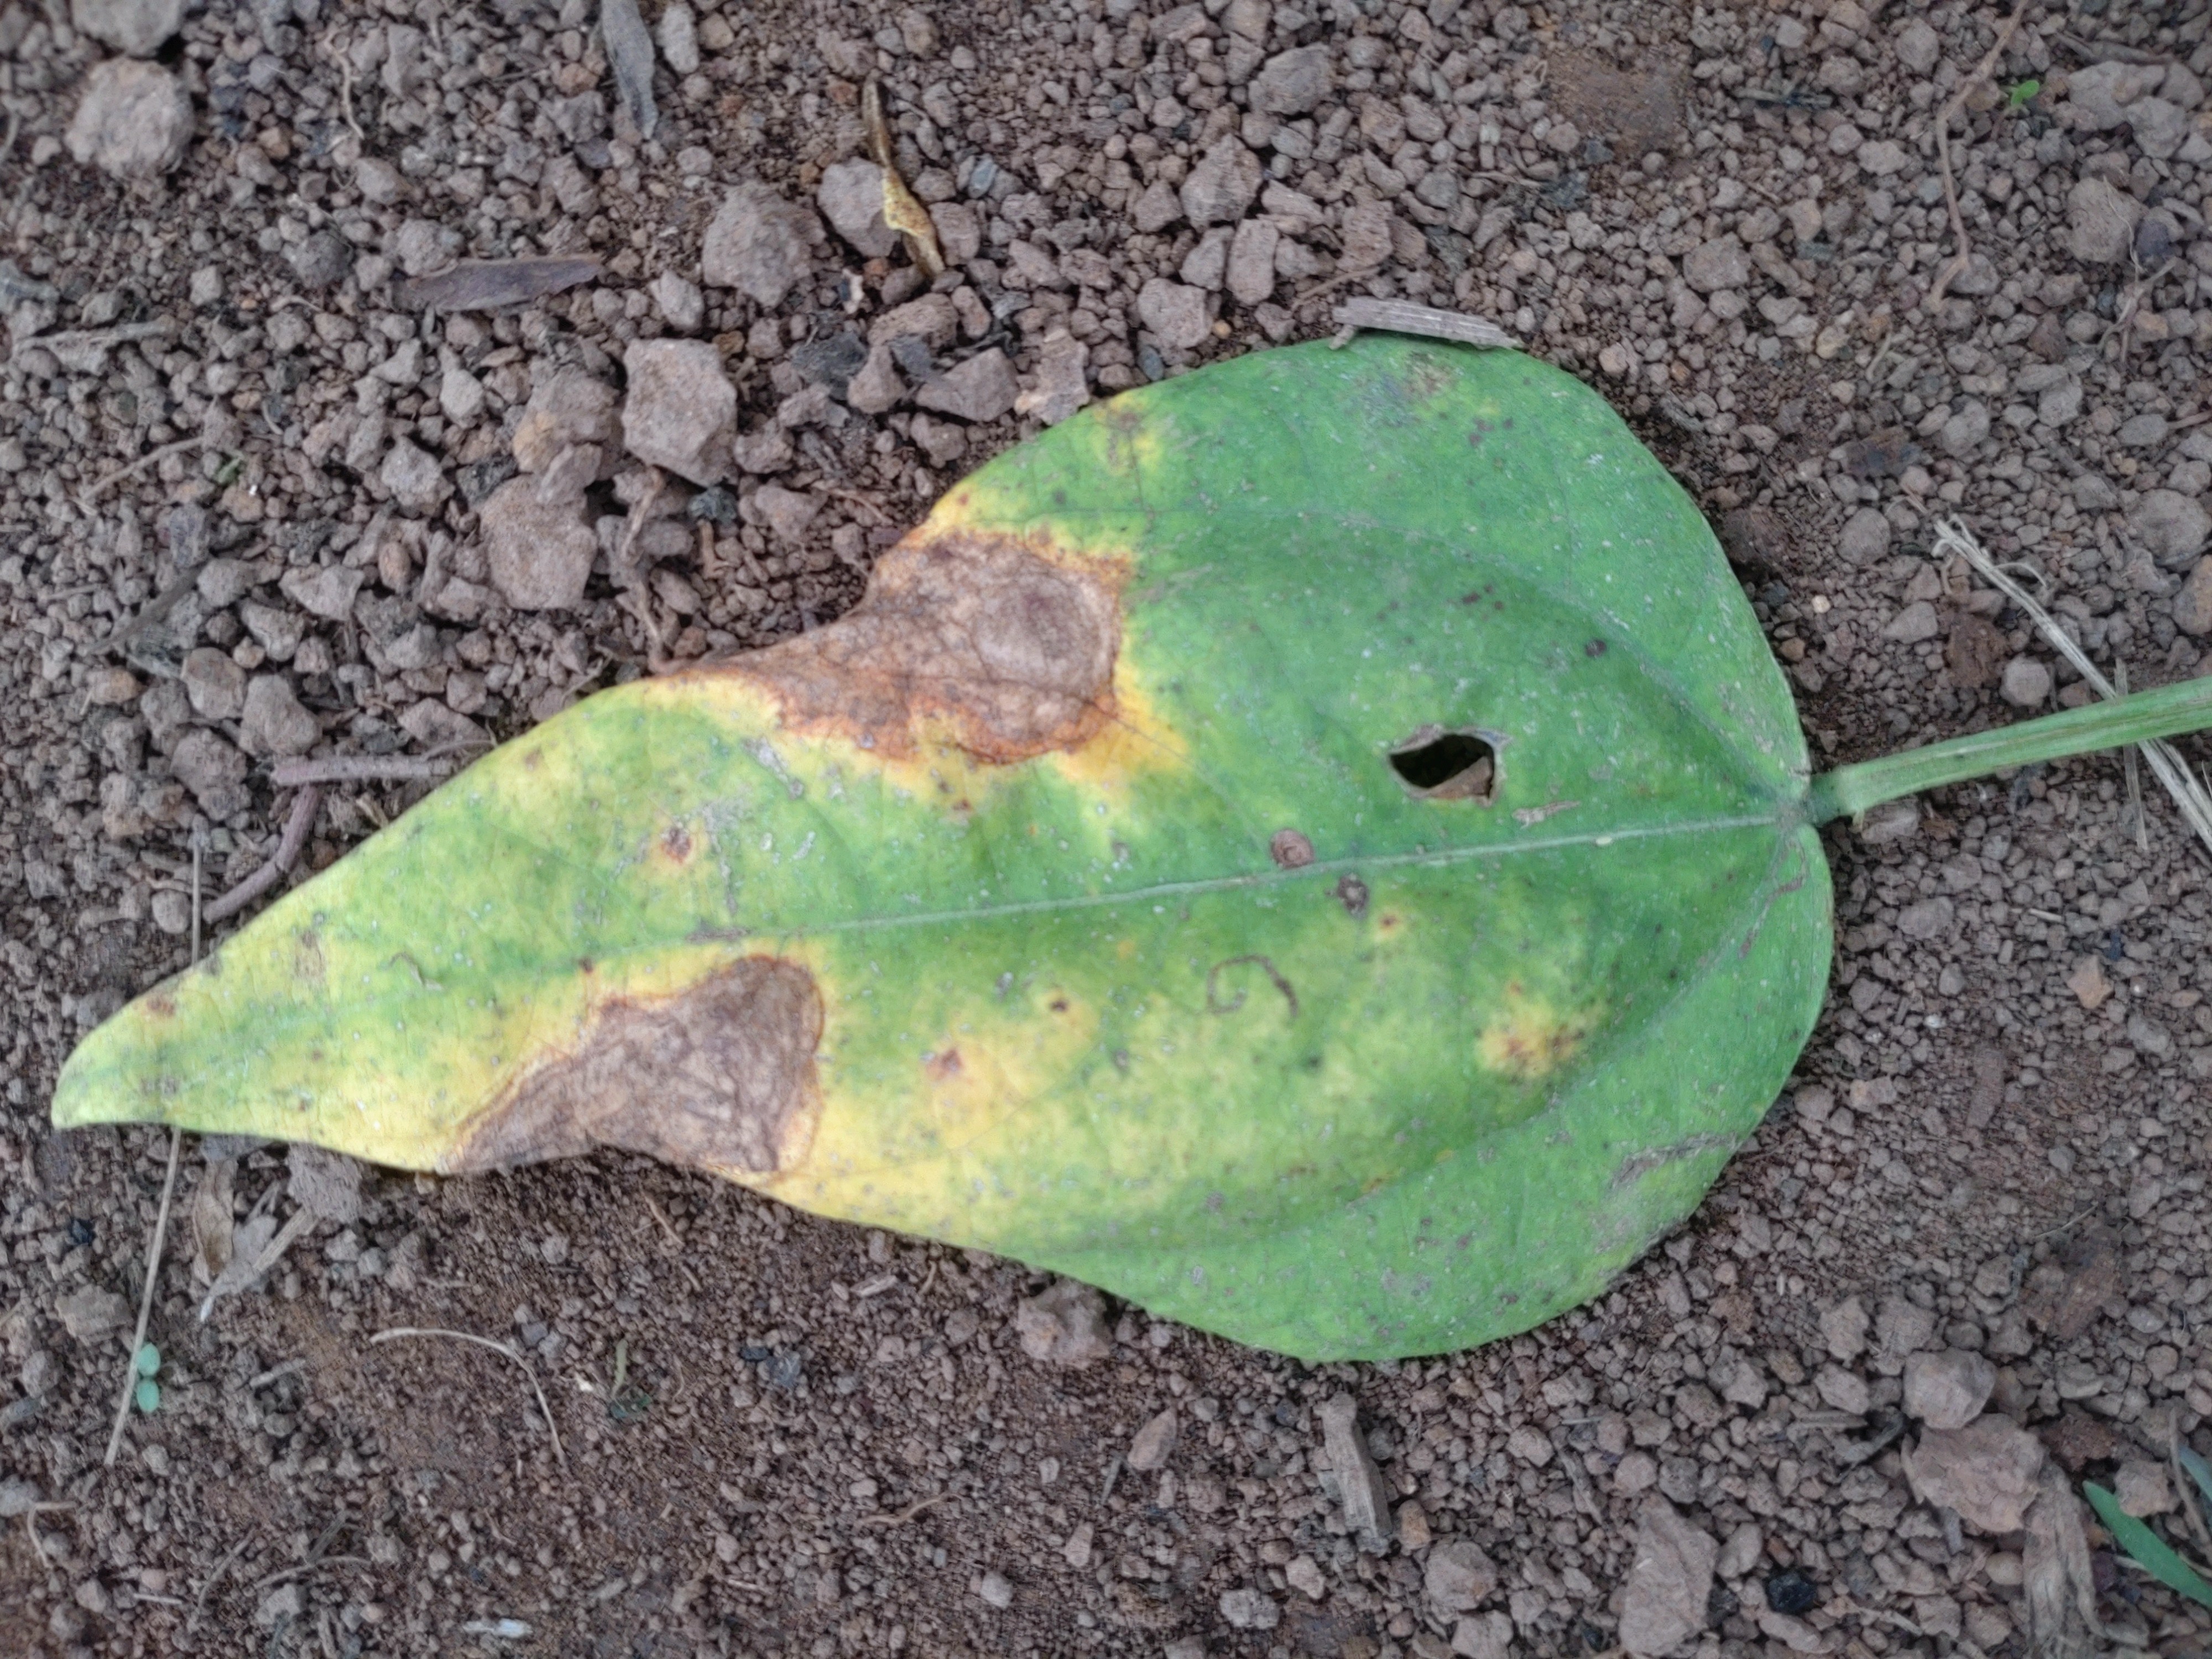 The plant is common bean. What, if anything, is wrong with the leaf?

rust
